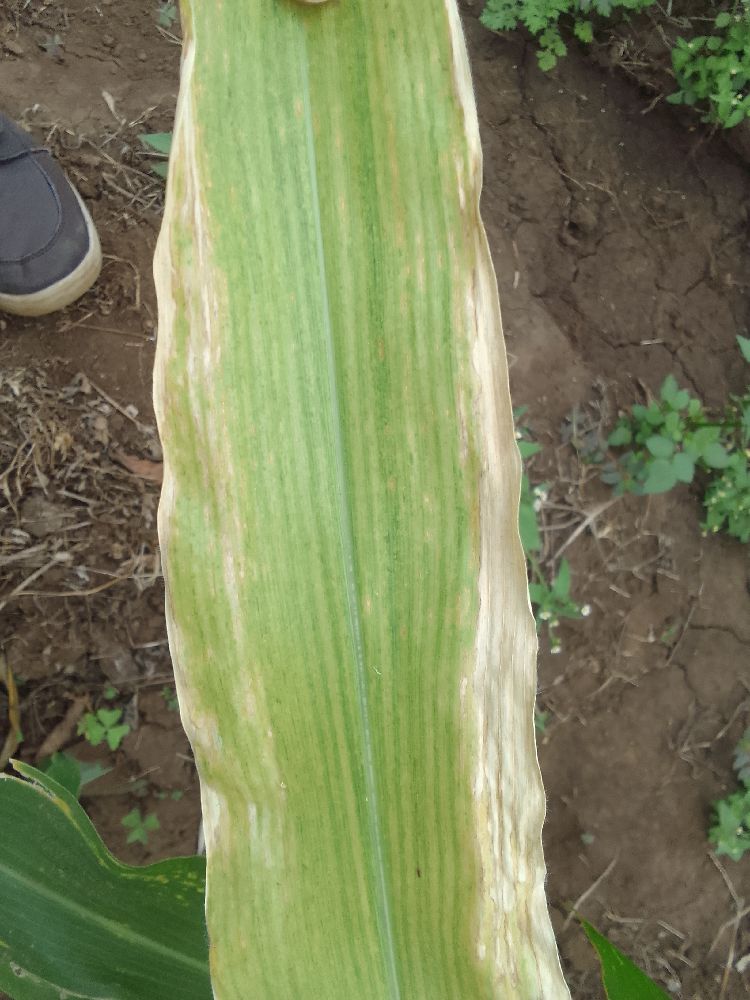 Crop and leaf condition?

maize, maize lethal necrosis
